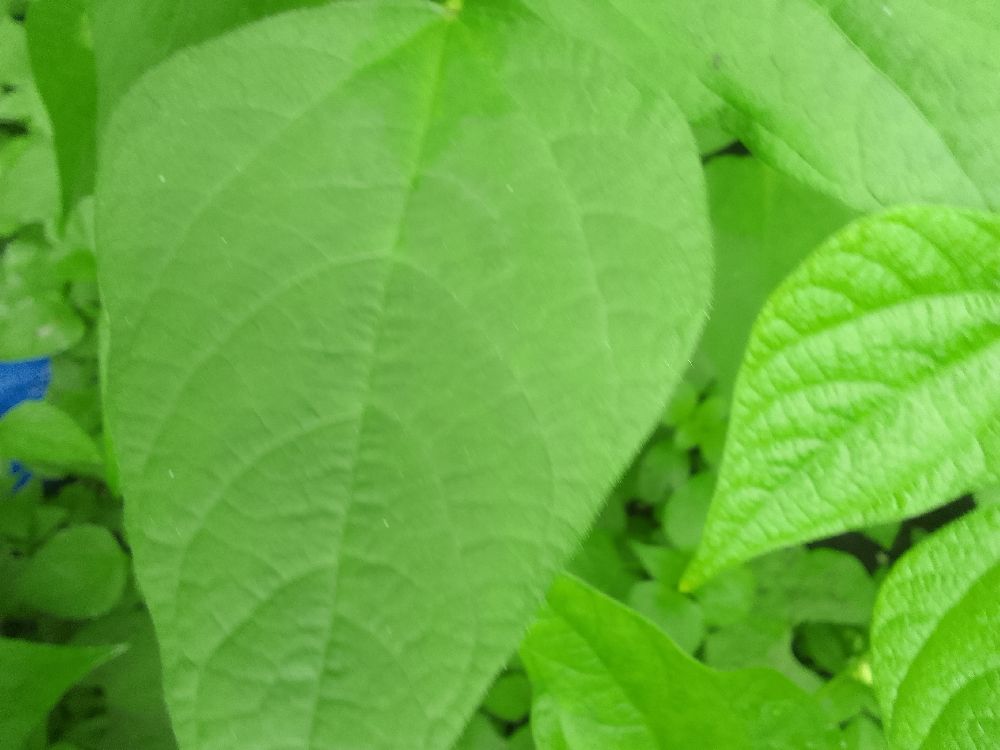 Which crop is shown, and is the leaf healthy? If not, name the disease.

common bean, healthy
